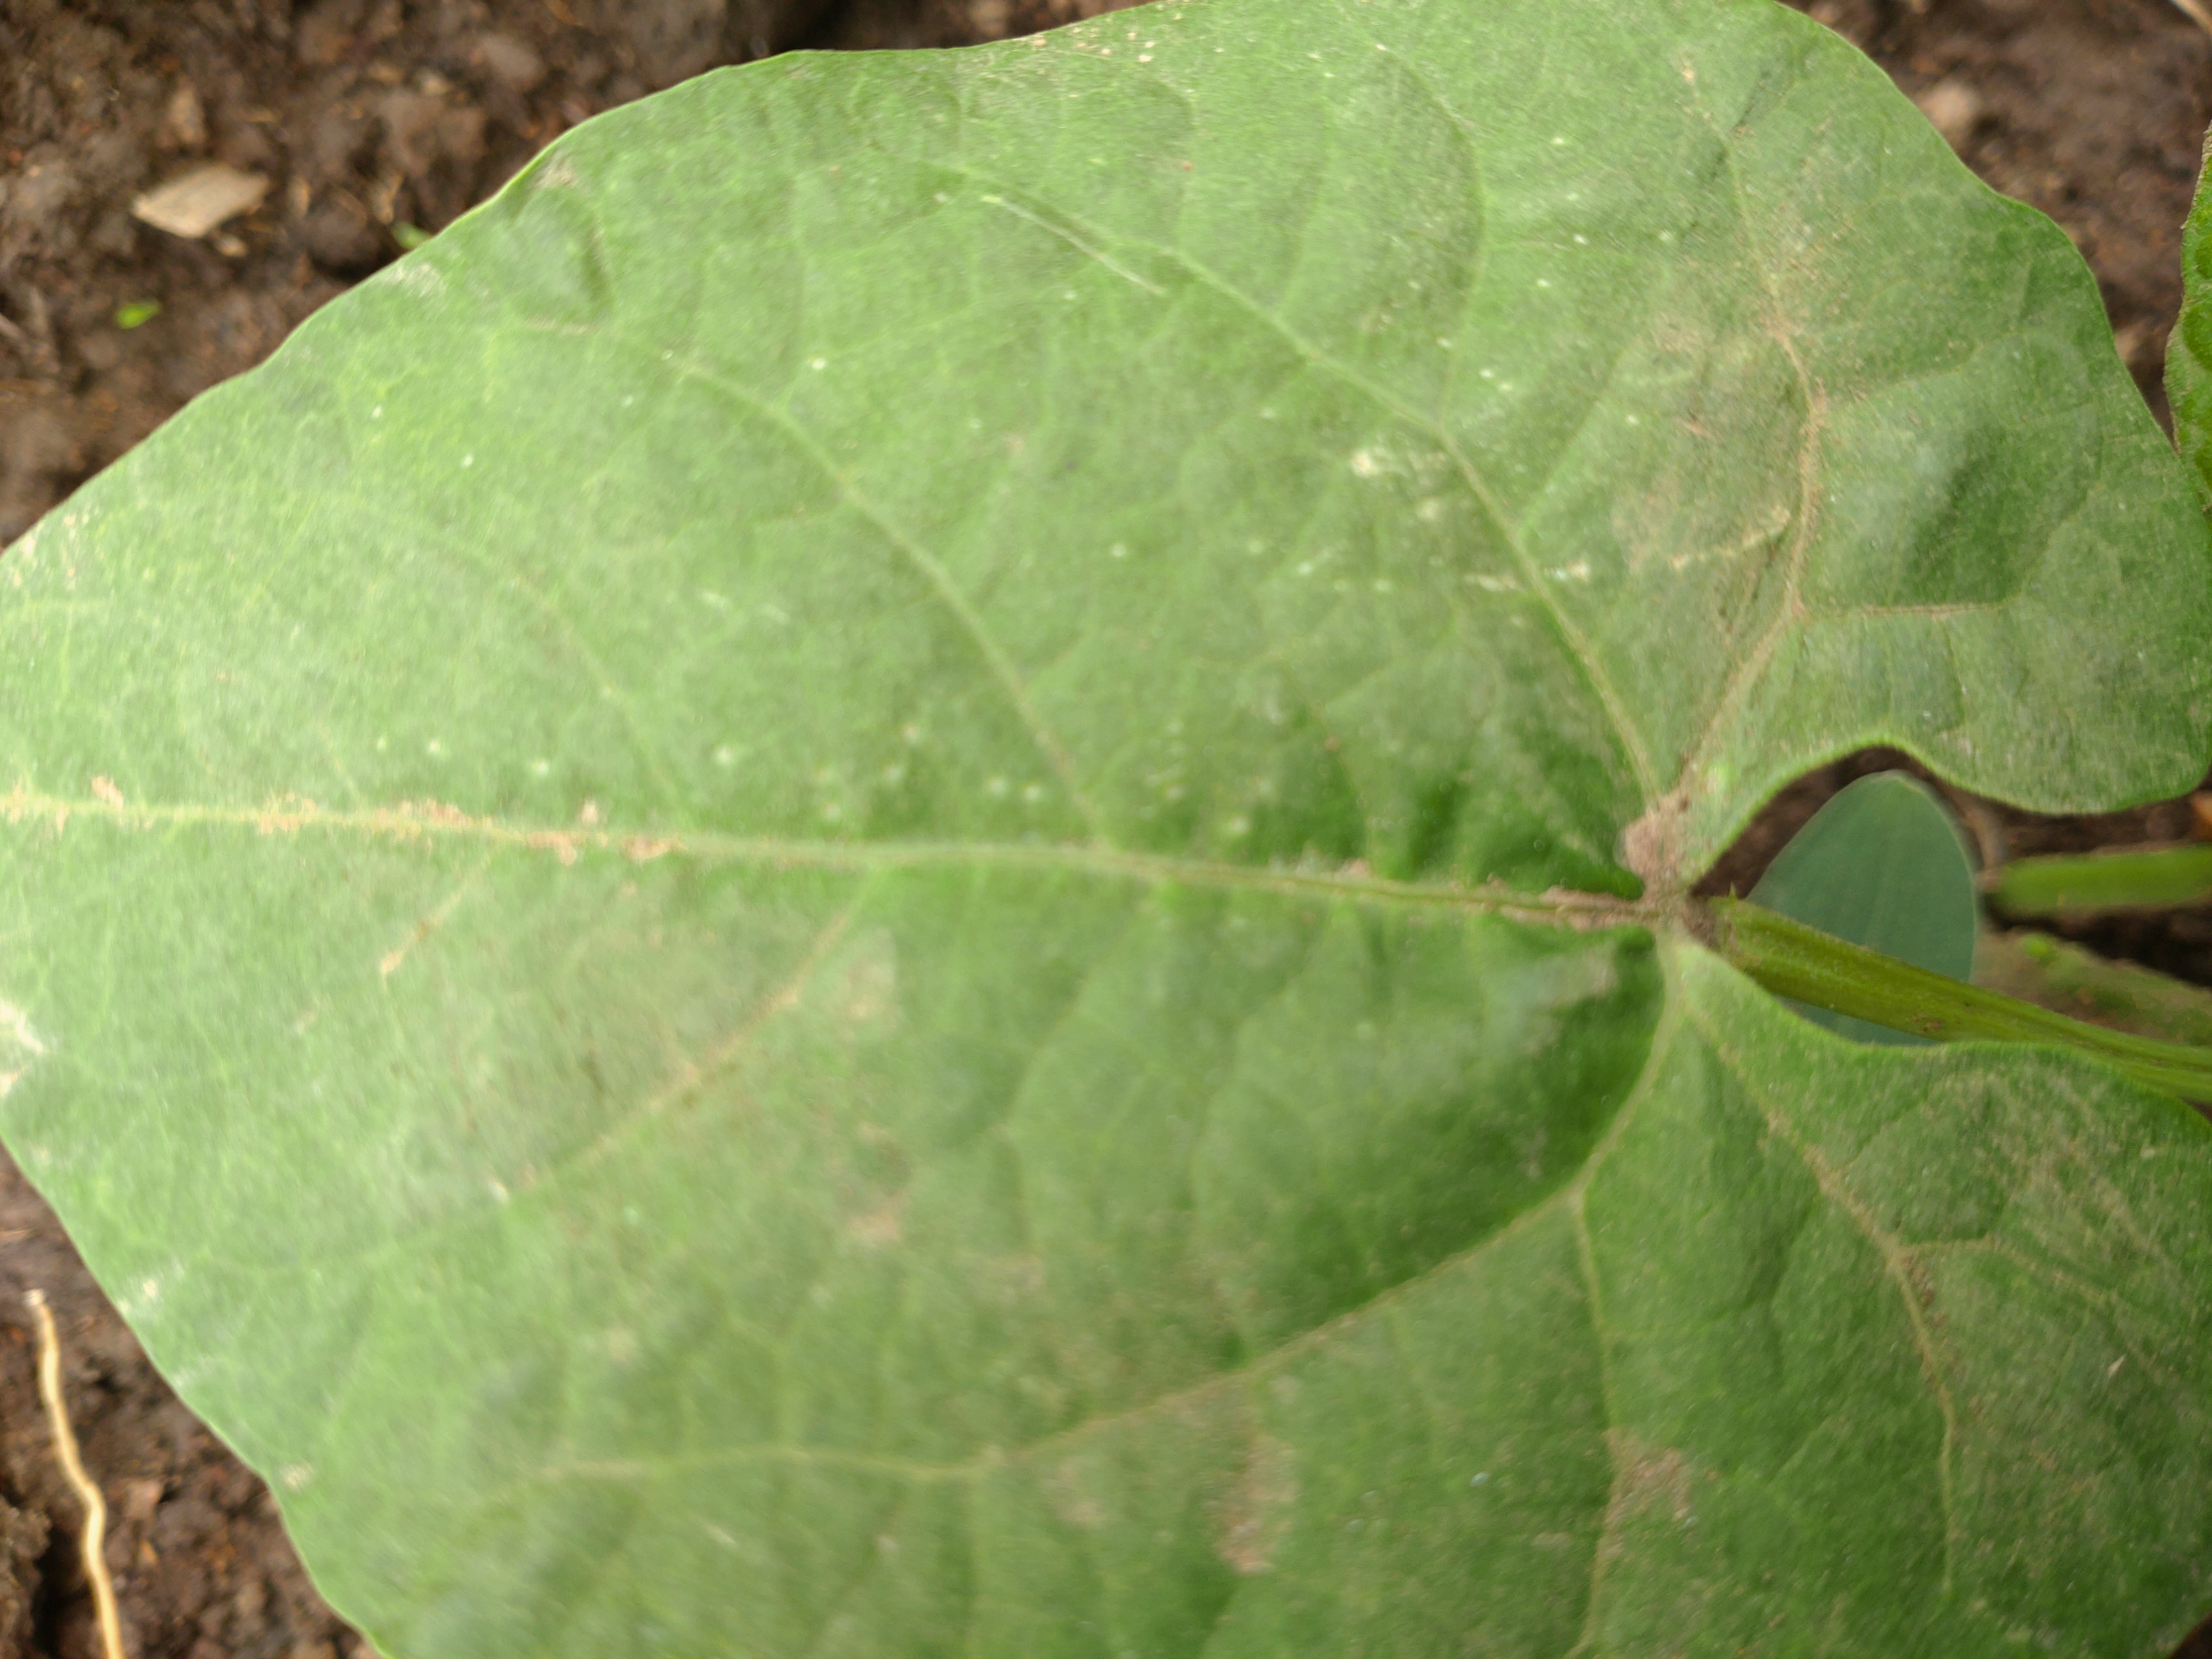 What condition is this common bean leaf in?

healthy
